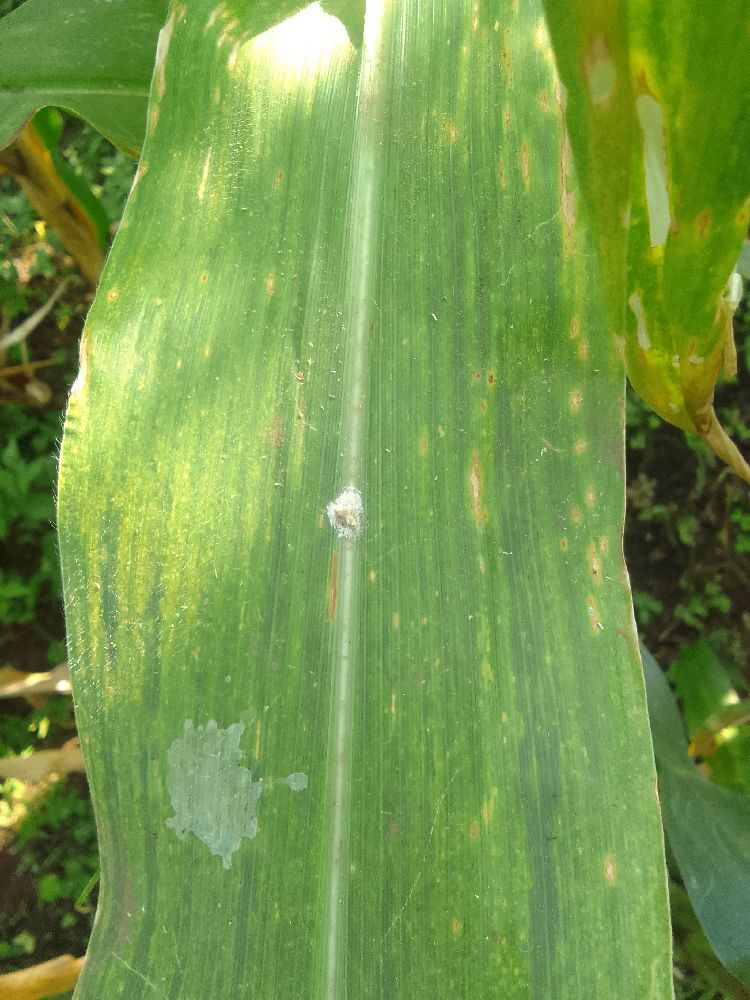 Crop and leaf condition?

maize, maize lethal necrosis
